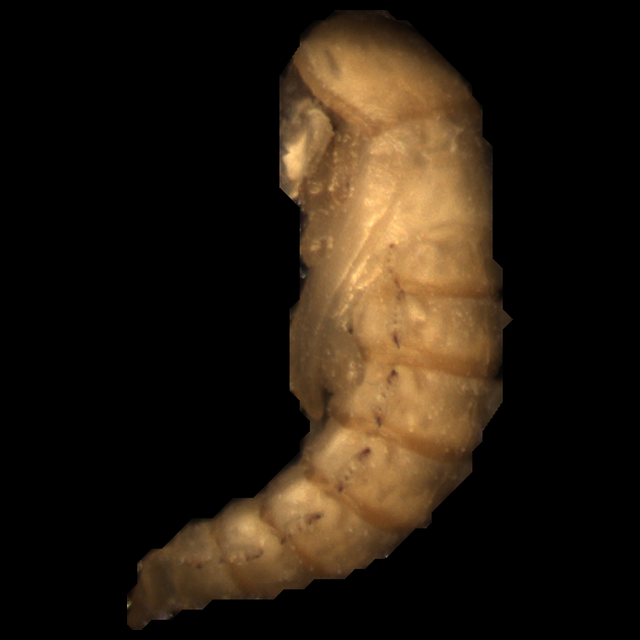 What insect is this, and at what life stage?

mealworm pupa
